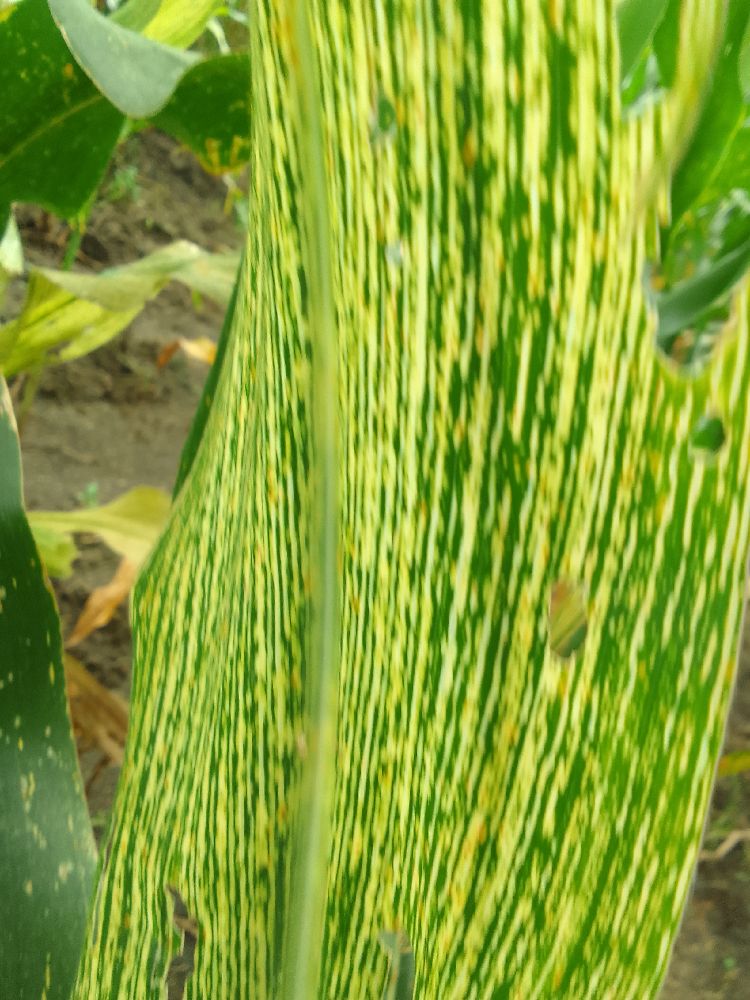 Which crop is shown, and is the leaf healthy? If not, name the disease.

maize, maize streak virus
